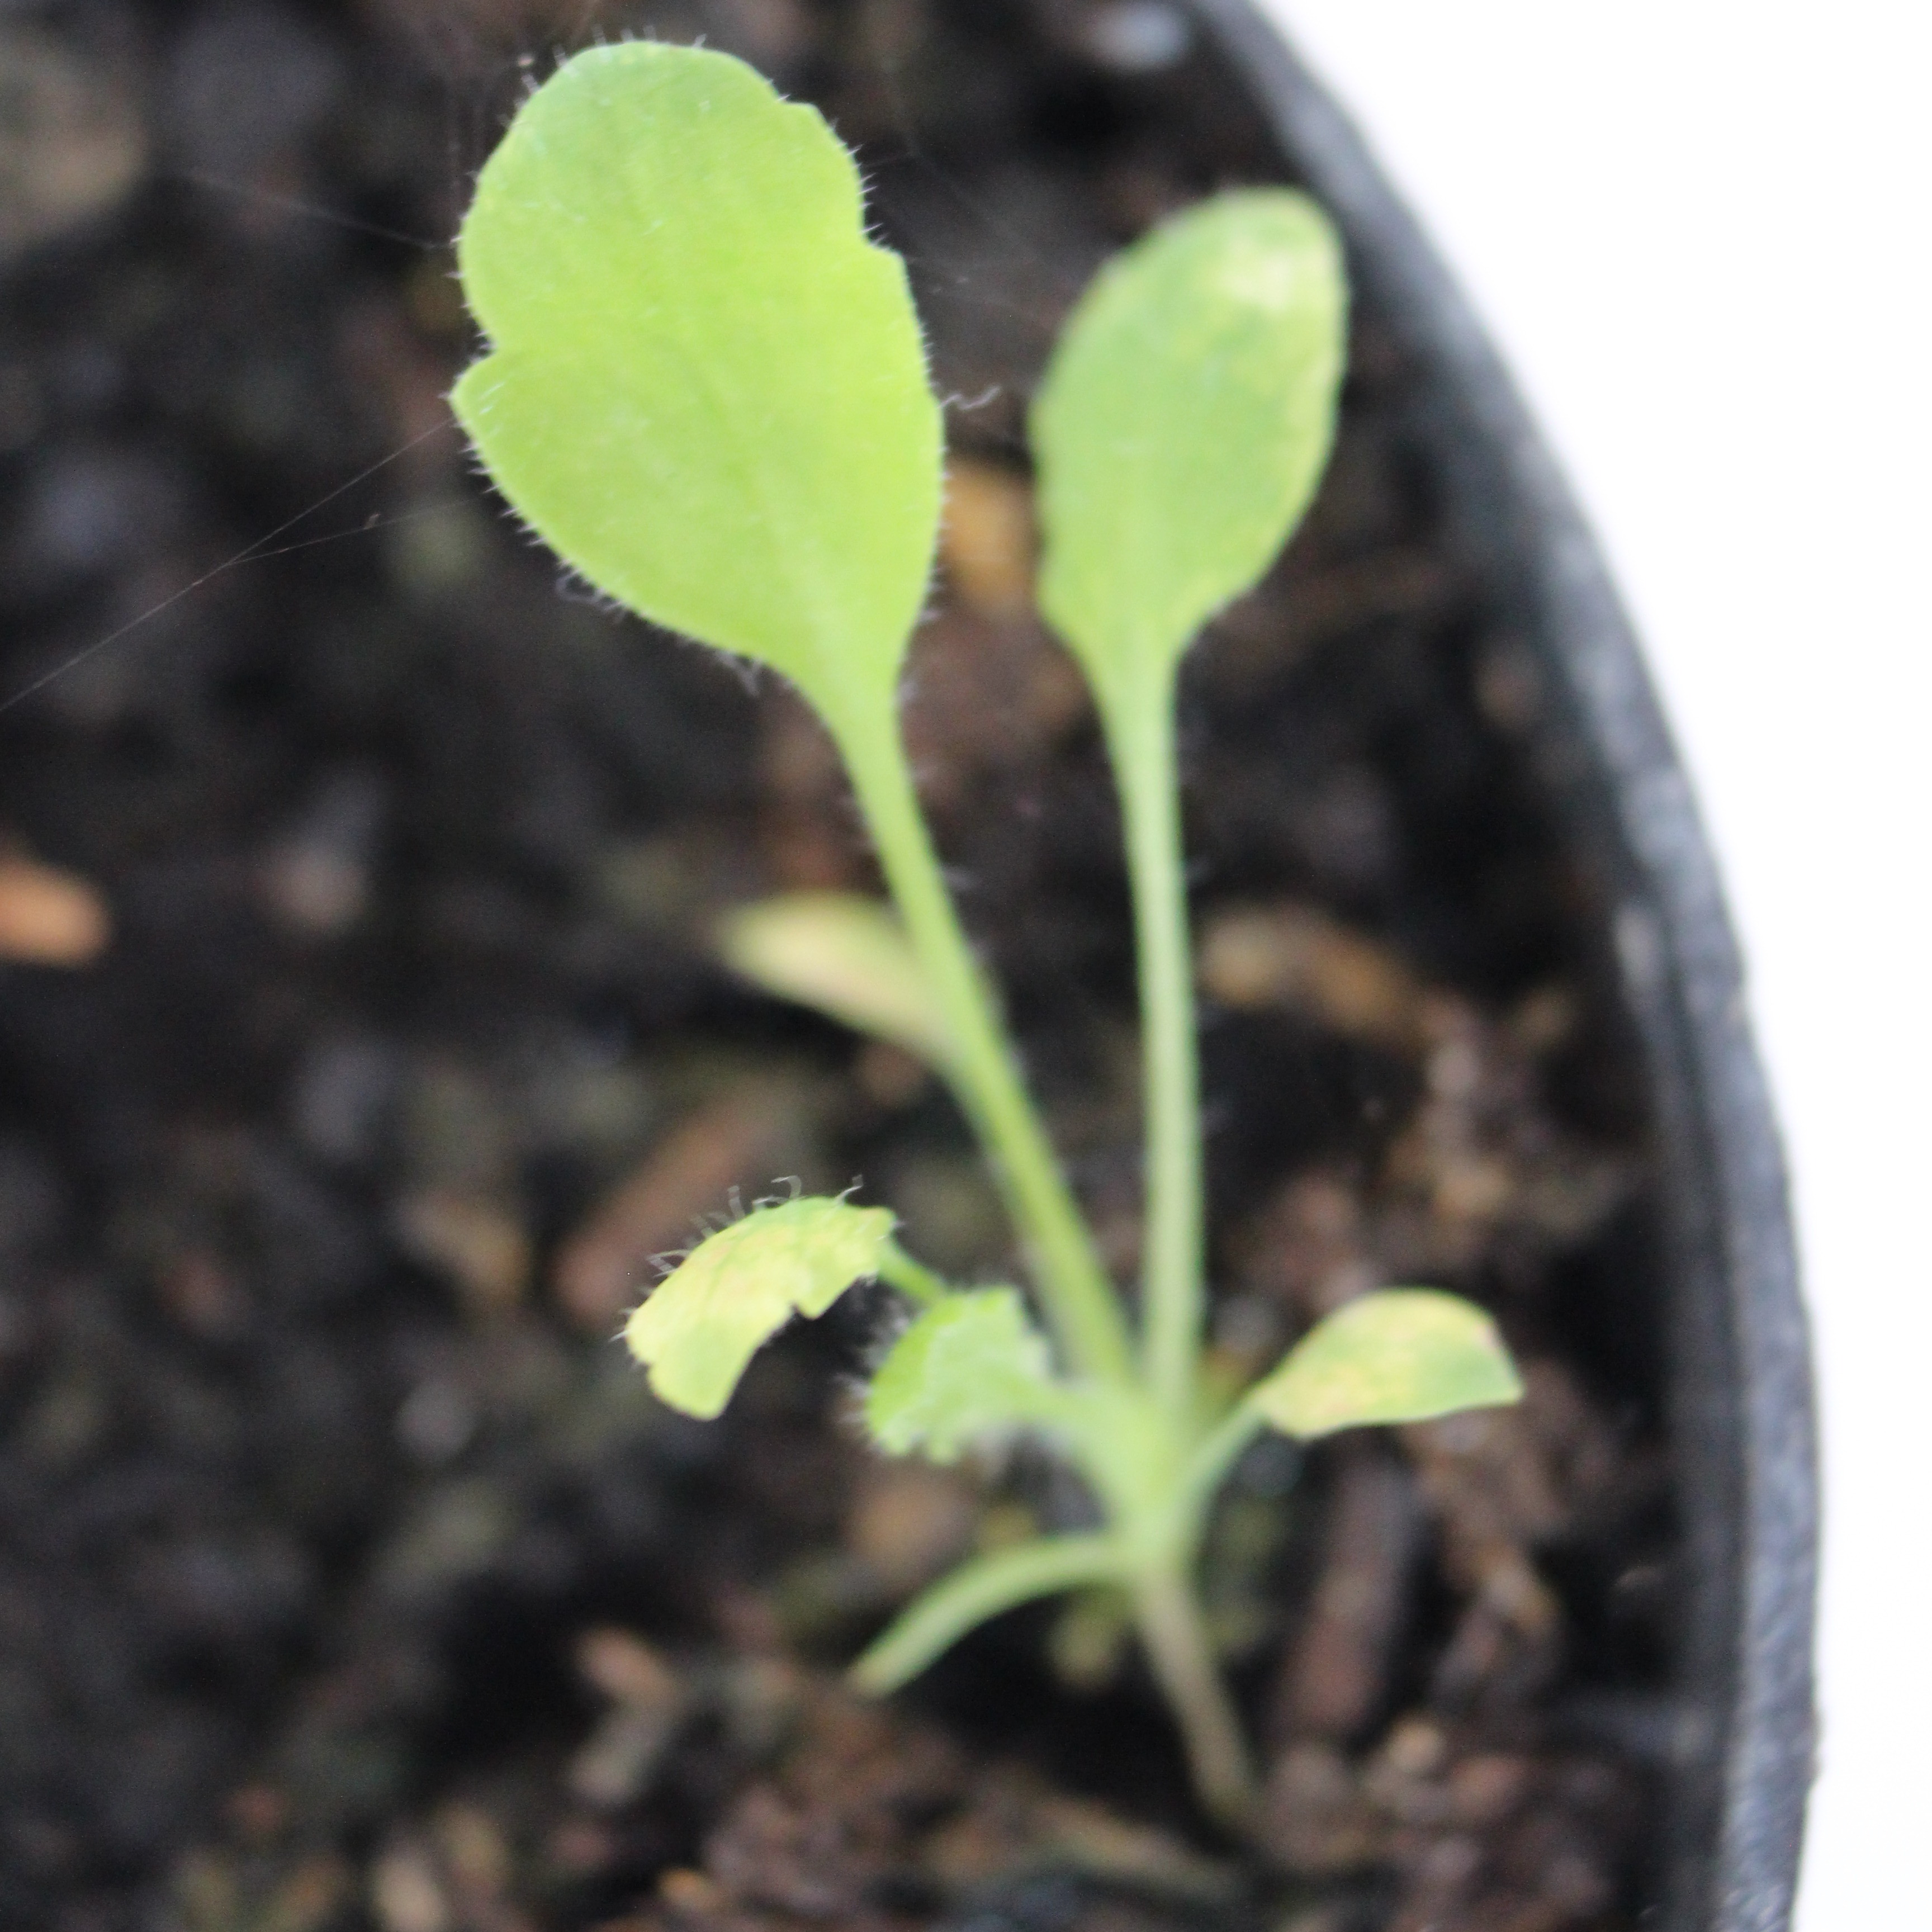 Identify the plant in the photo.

Papaver rhoeas
